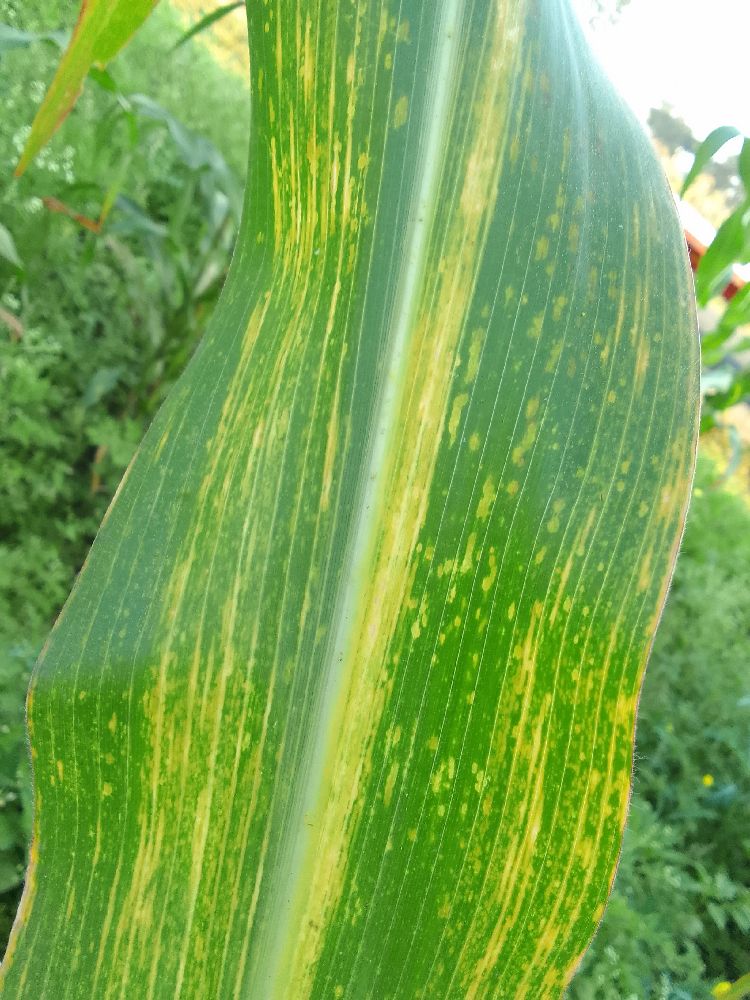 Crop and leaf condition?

maize, maize lethal necrosis
